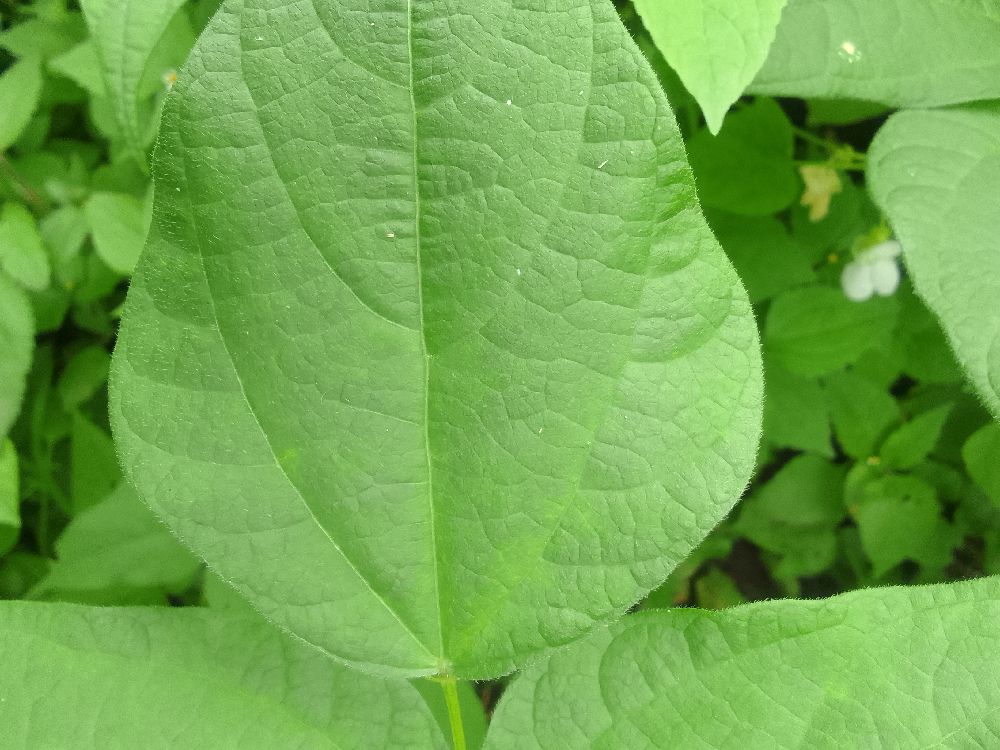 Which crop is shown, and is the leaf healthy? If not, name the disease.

common bean, healthy
